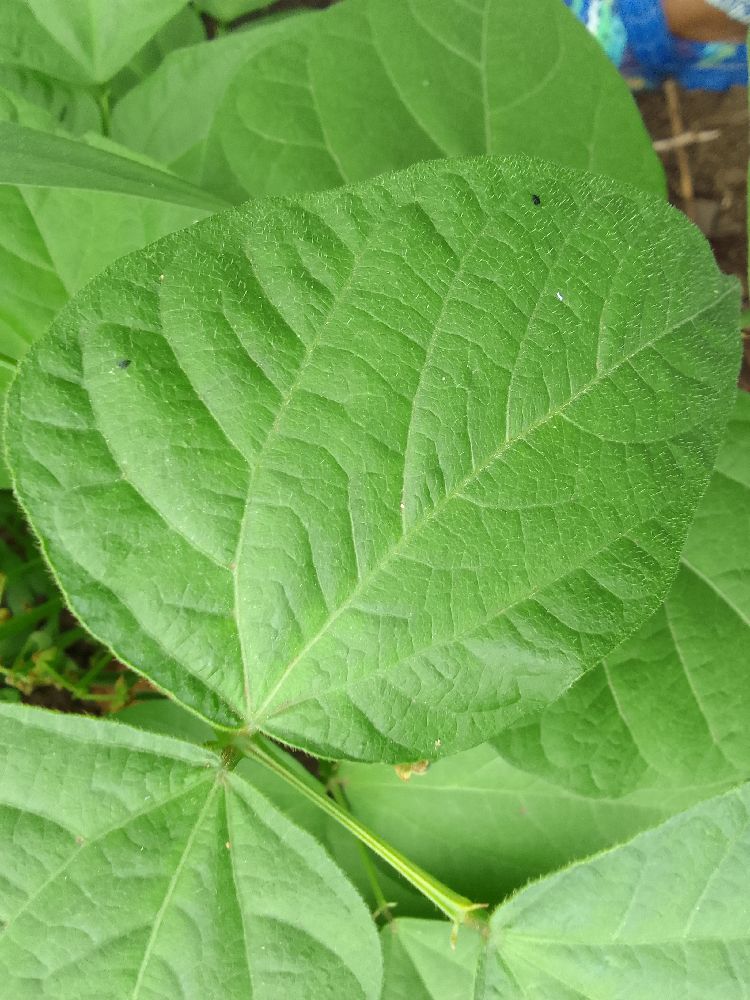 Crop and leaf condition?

common bean, healthy
